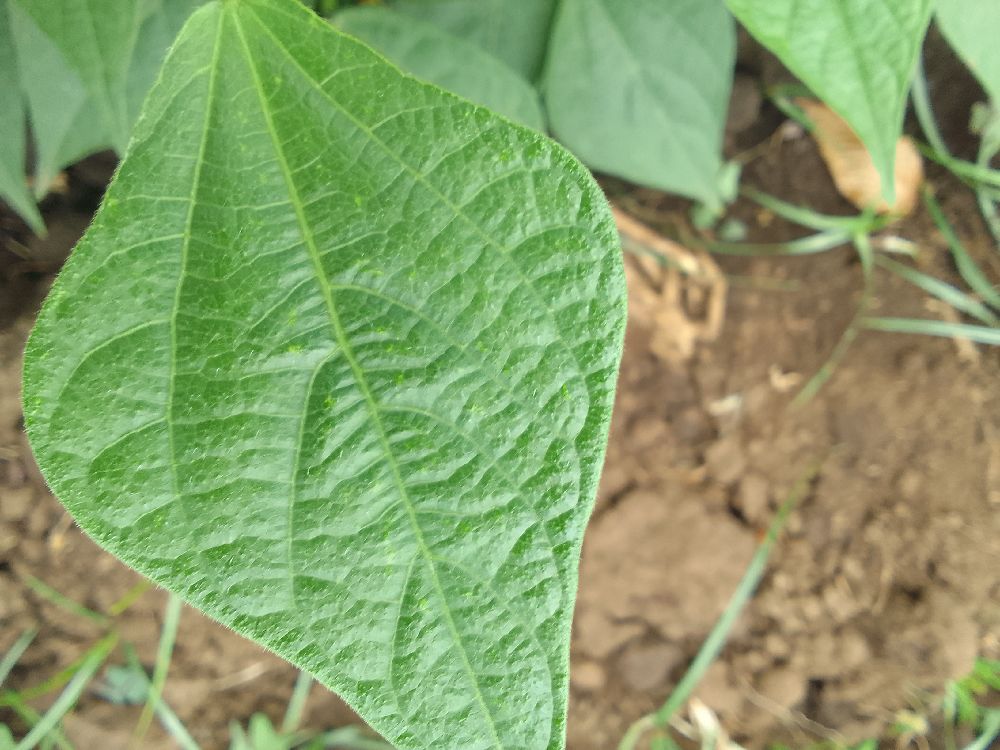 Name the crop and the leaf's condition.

common bean, healthy
